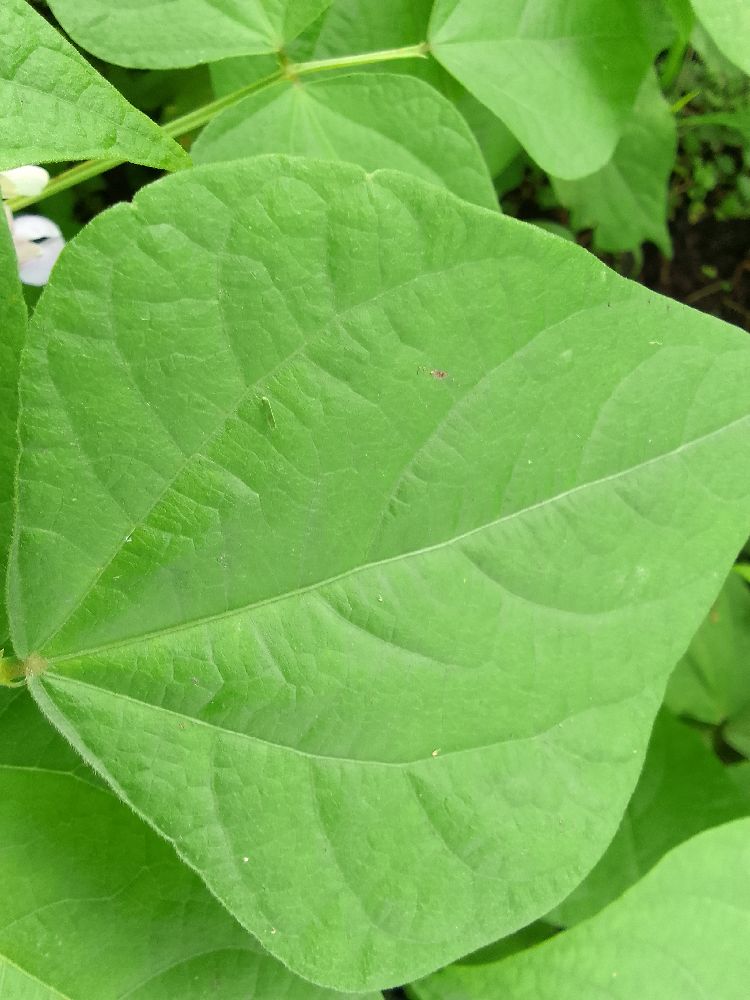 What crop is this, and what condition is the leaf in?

common bean, healthy
